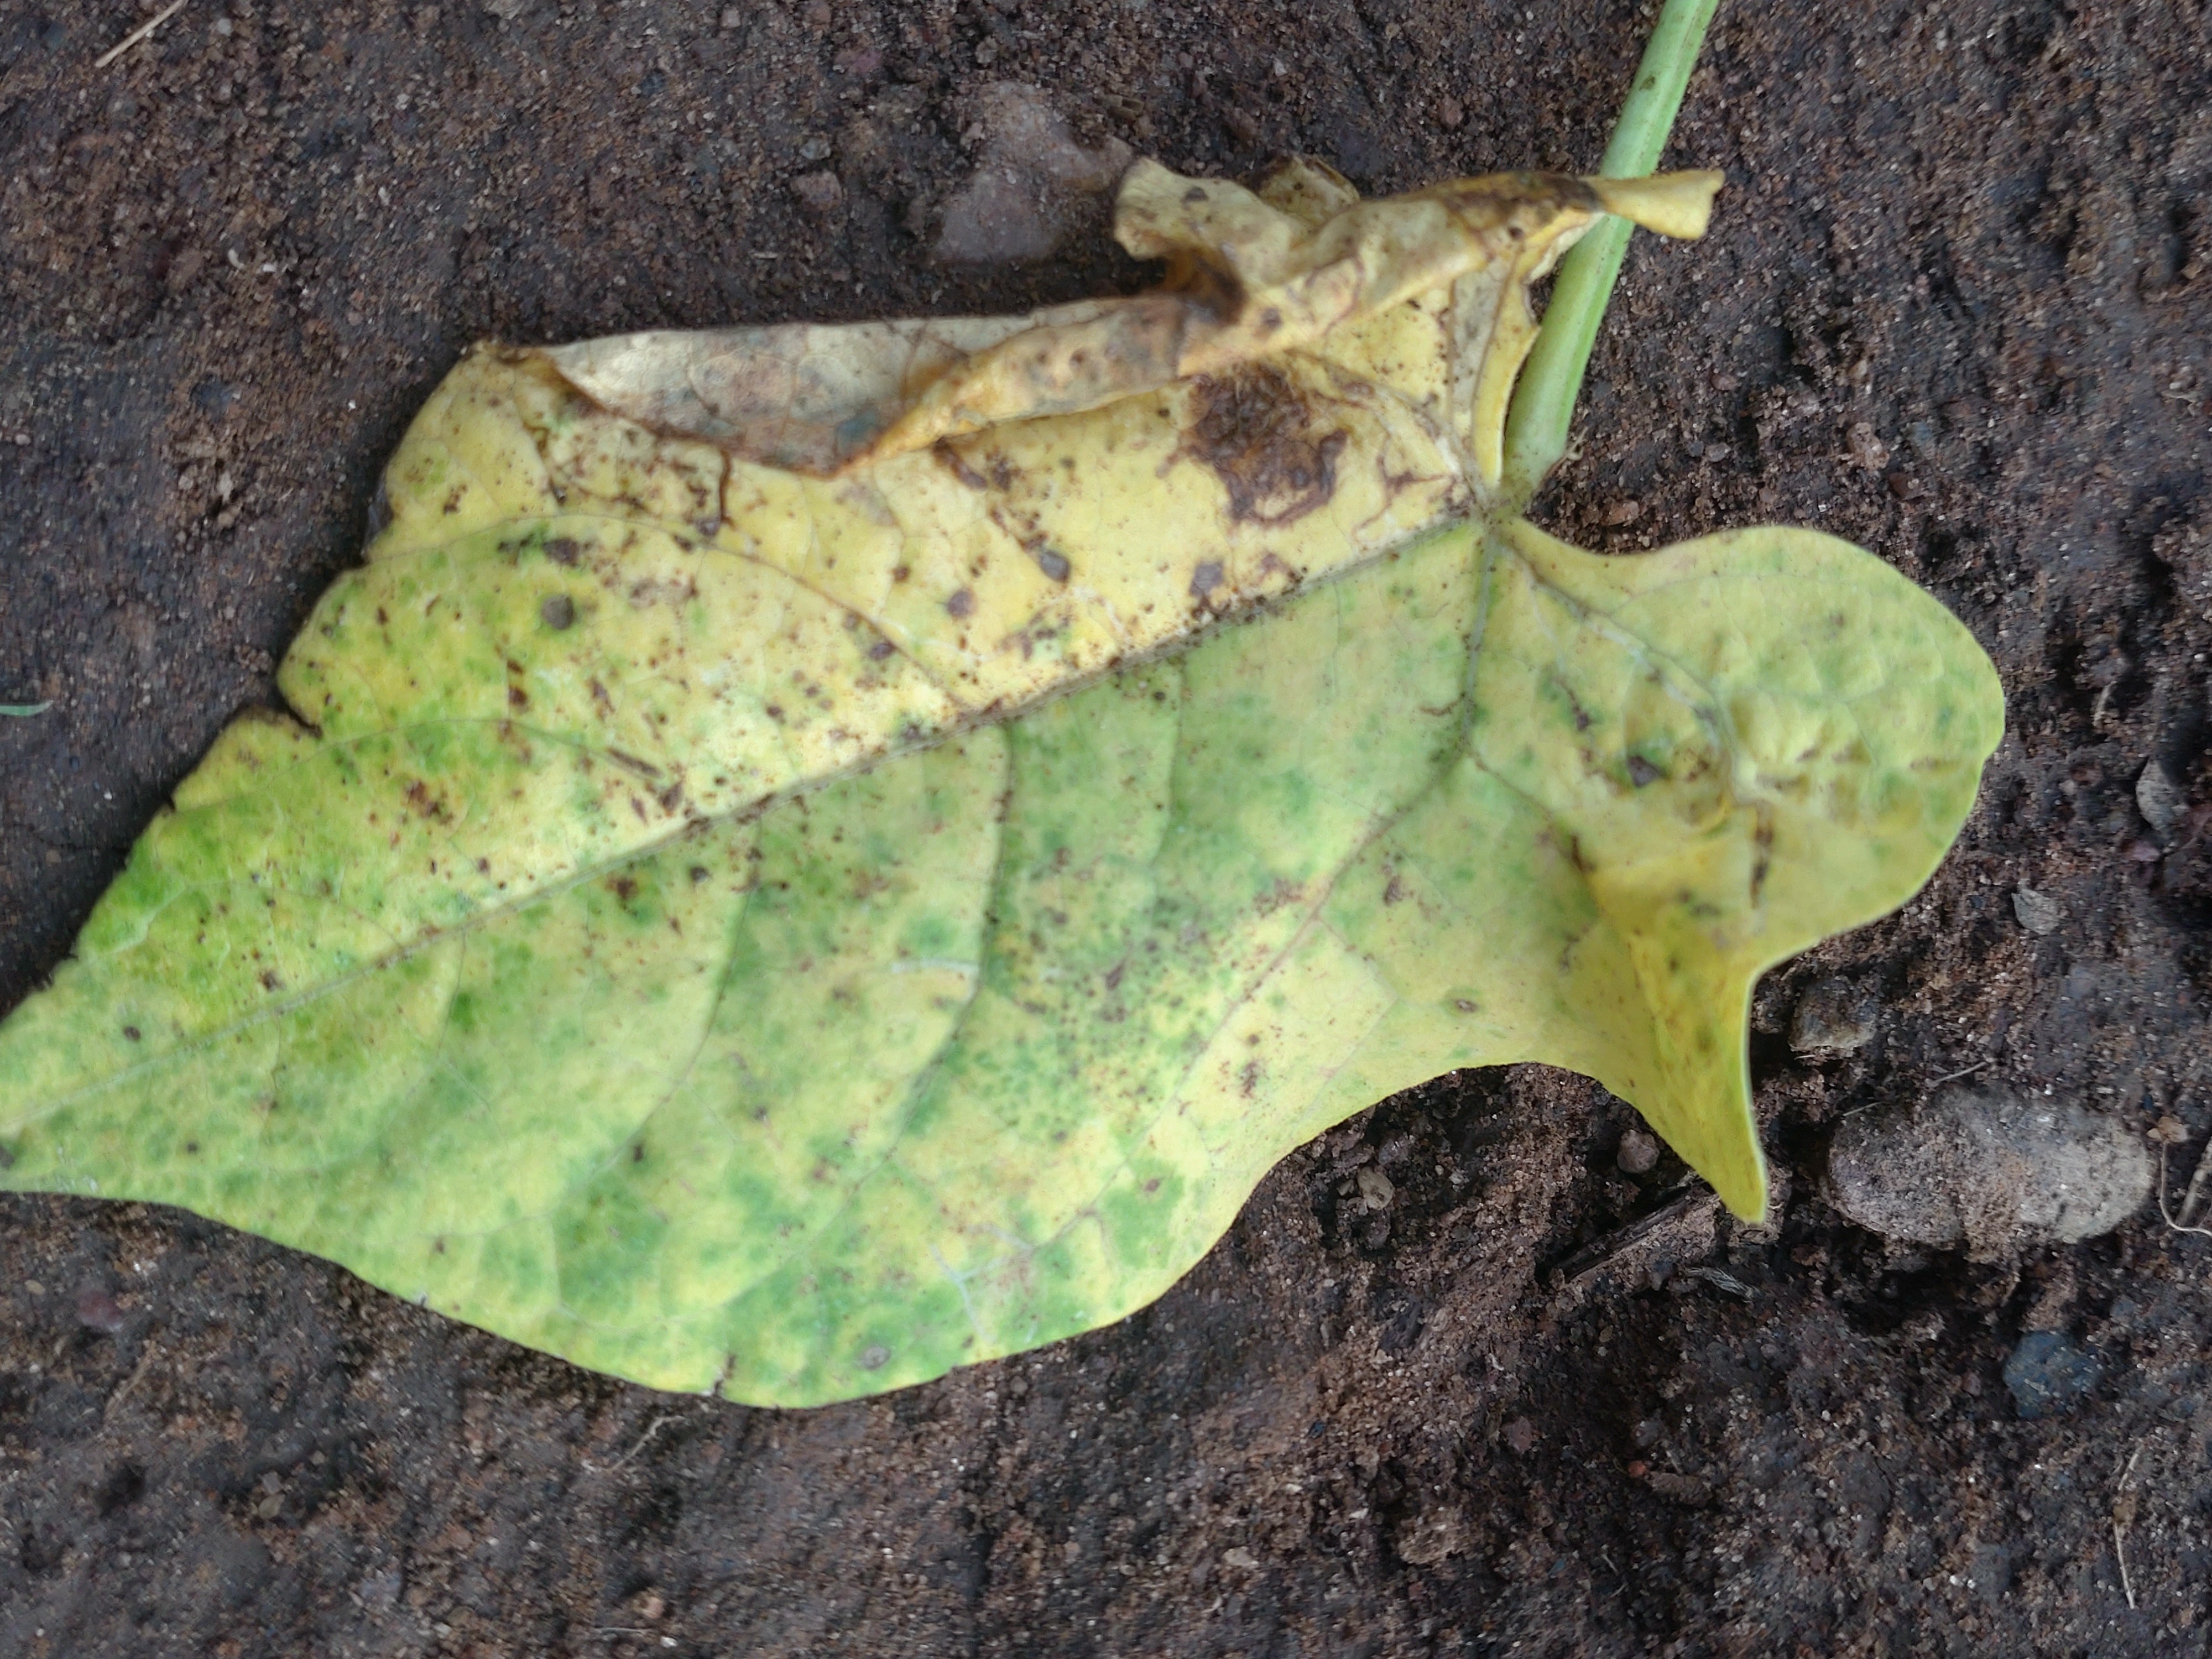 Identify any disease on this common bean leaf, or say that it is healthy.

rust
